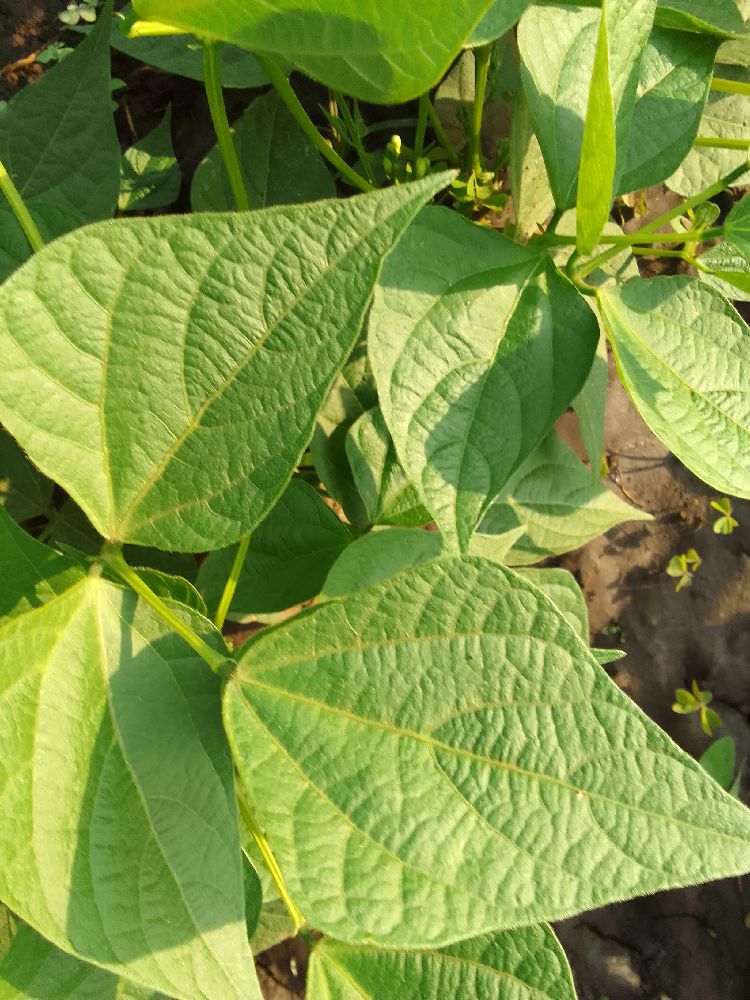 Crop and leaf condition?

common bean, healthy
